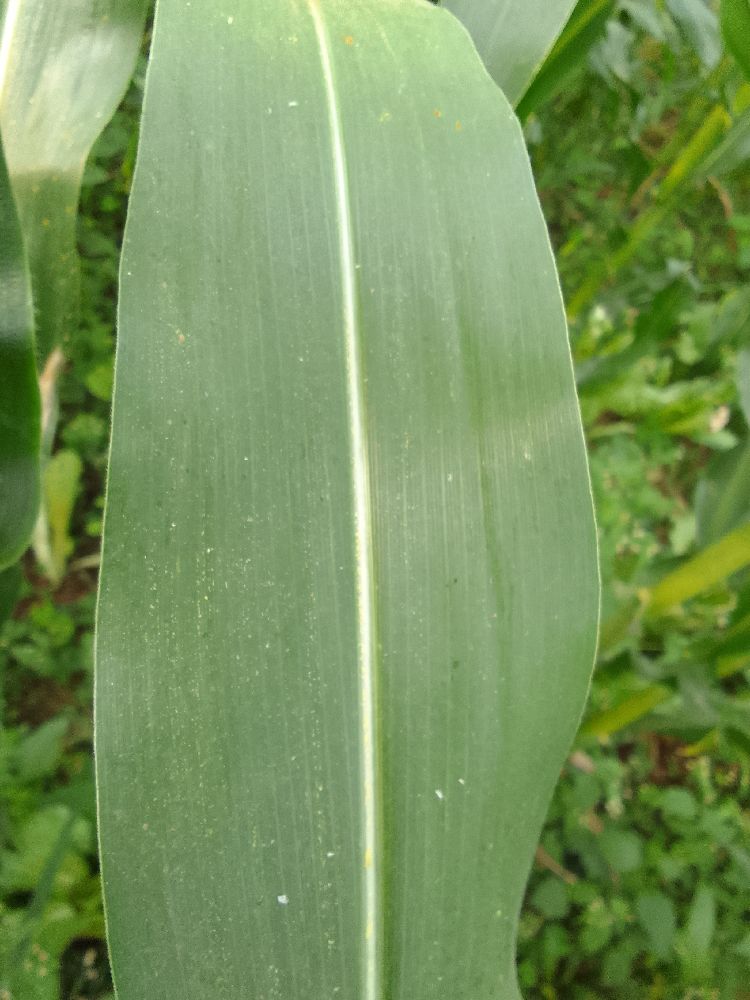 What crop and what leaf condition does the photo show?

maize, healthy
